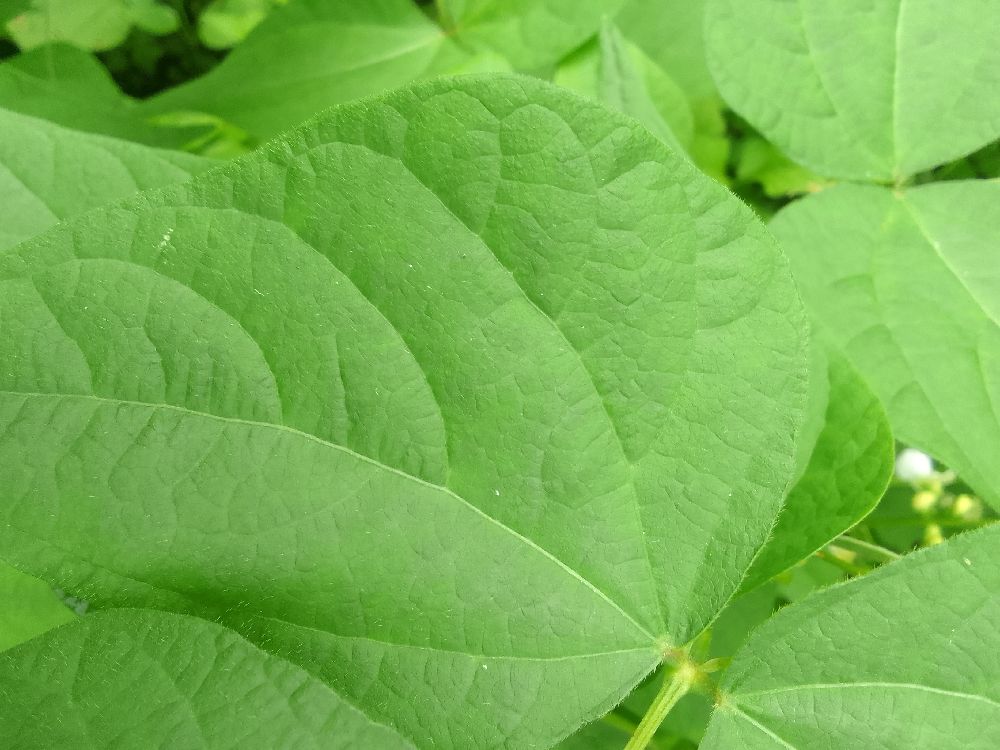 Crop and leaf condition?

common bean, healthy
